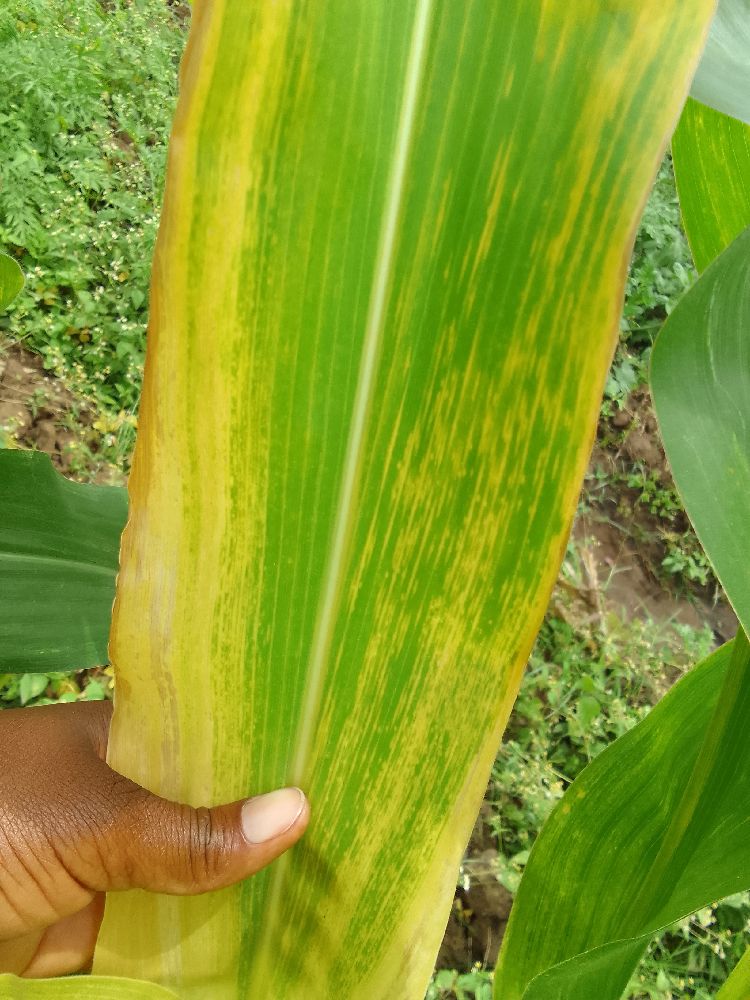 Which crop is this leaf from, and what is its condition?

maize, maize lethal necrosis
